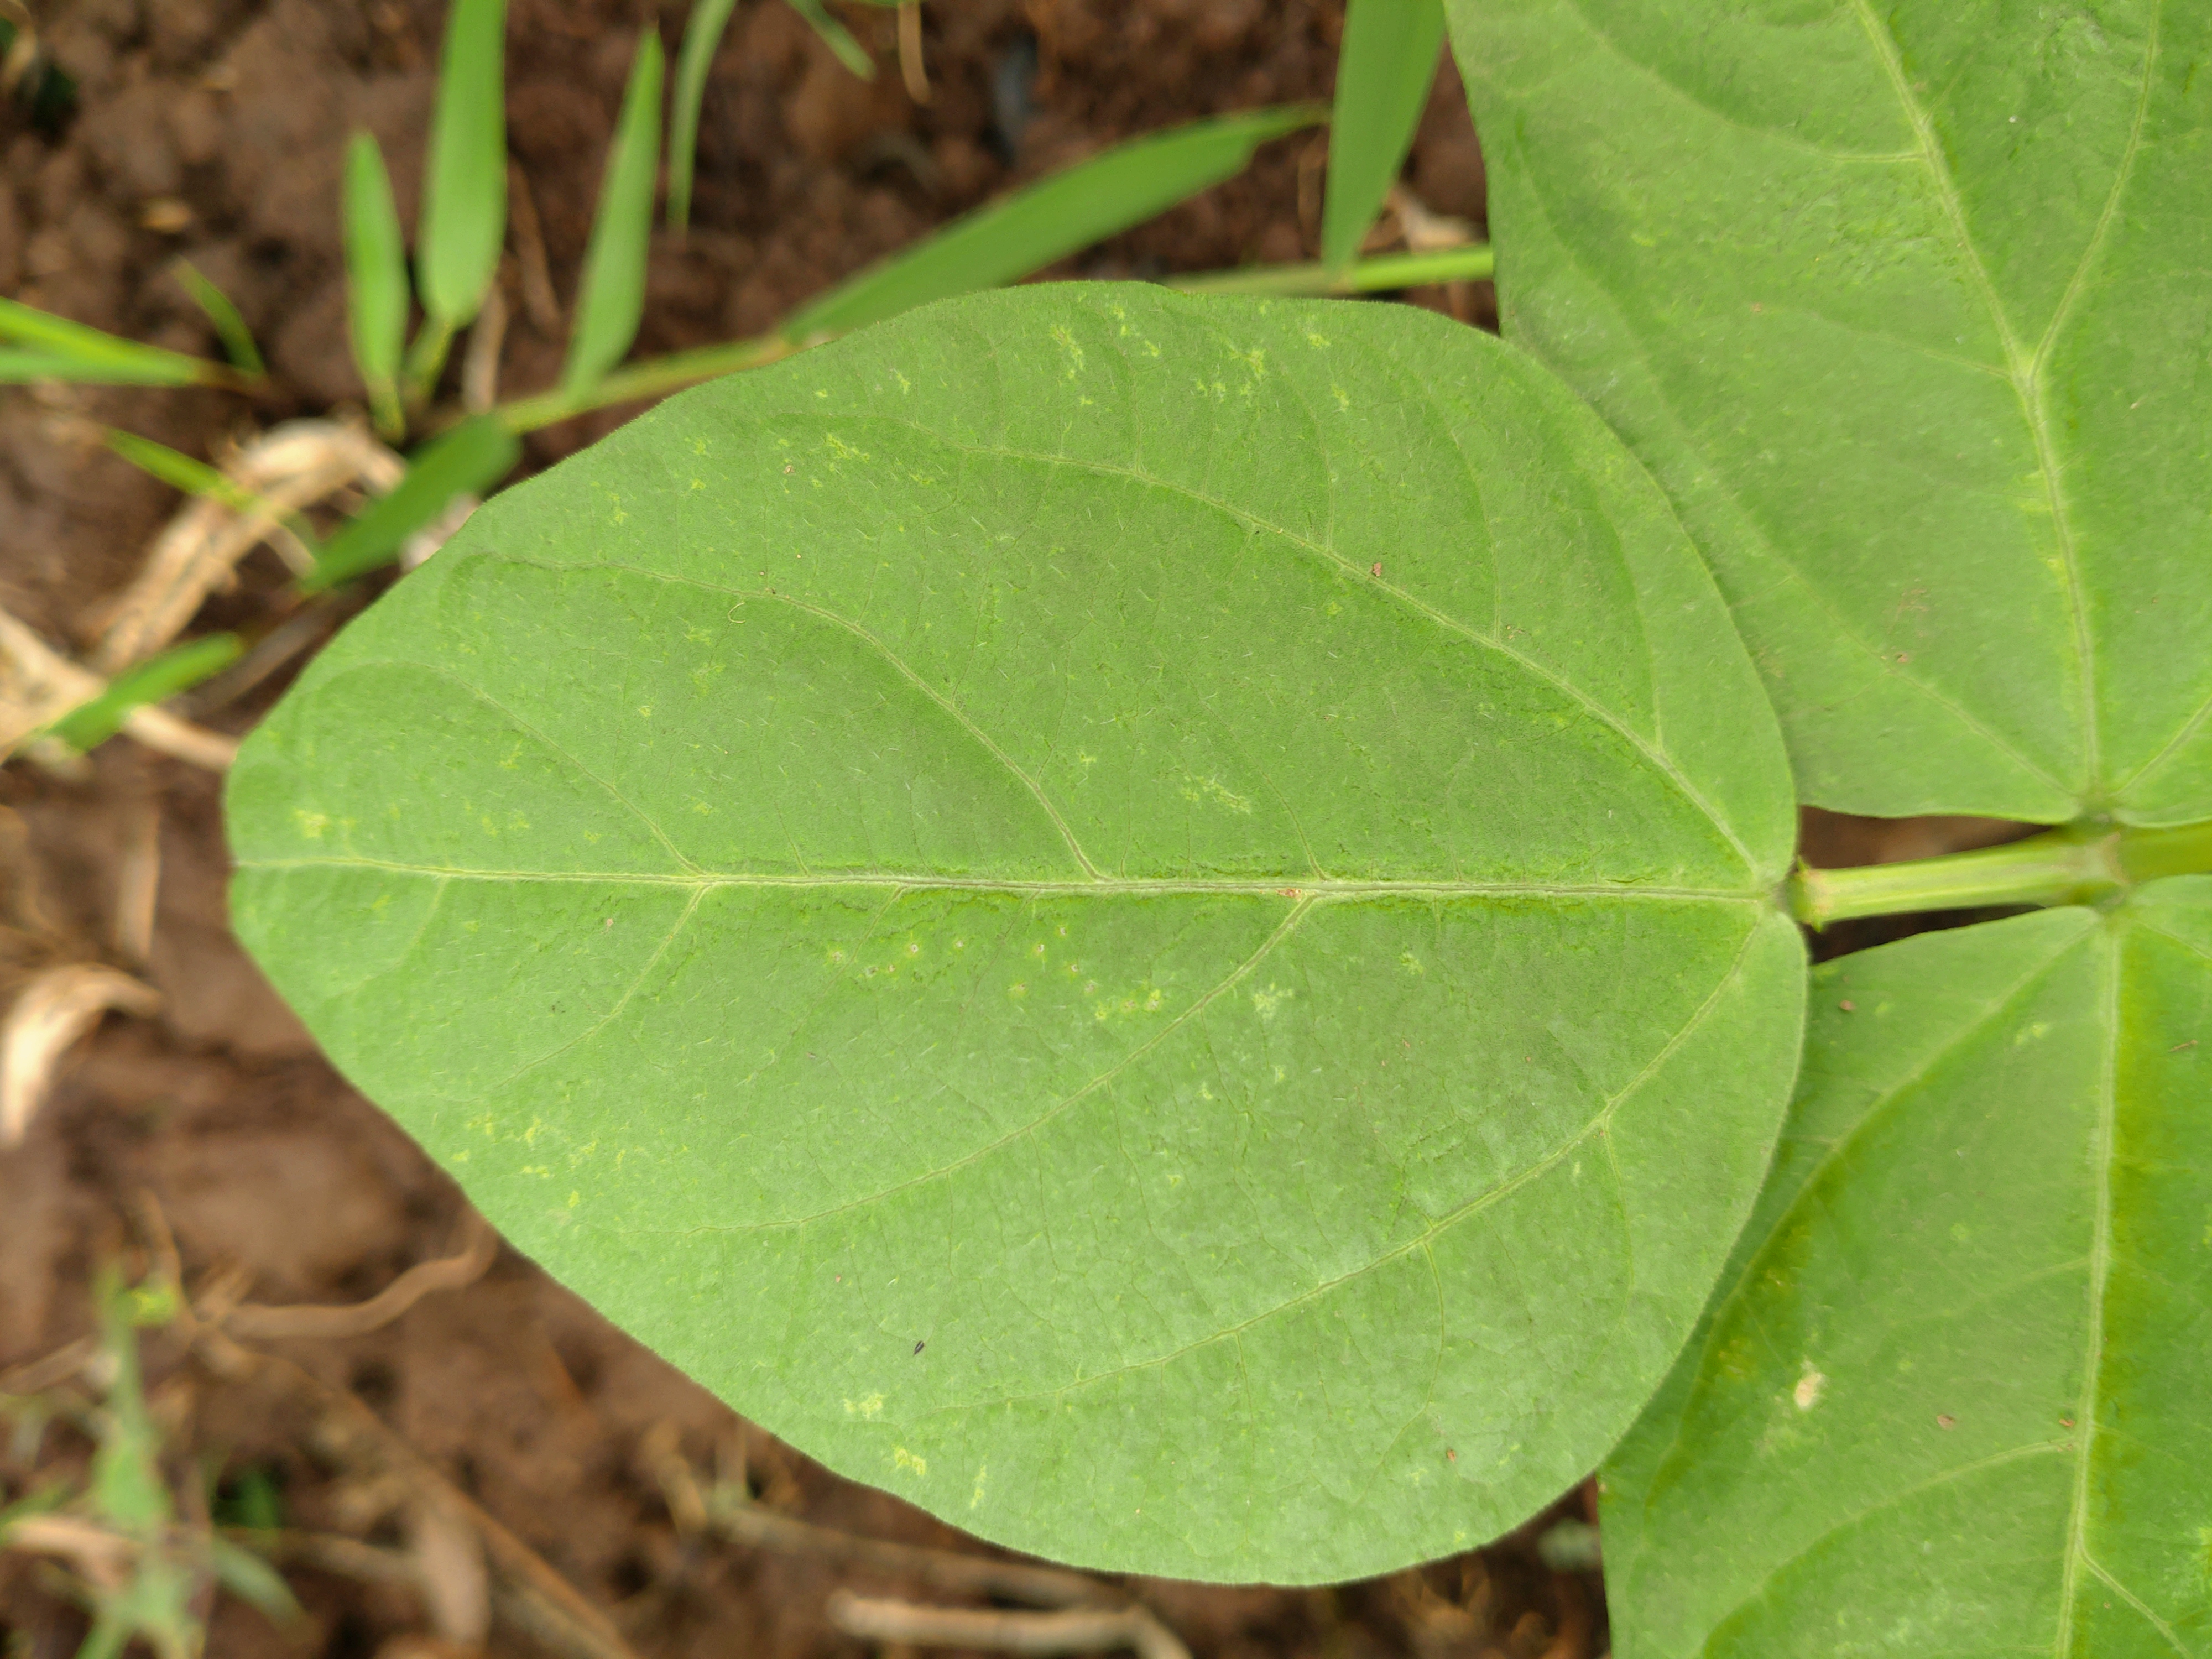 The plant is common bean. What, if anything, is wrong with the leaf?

healthy
